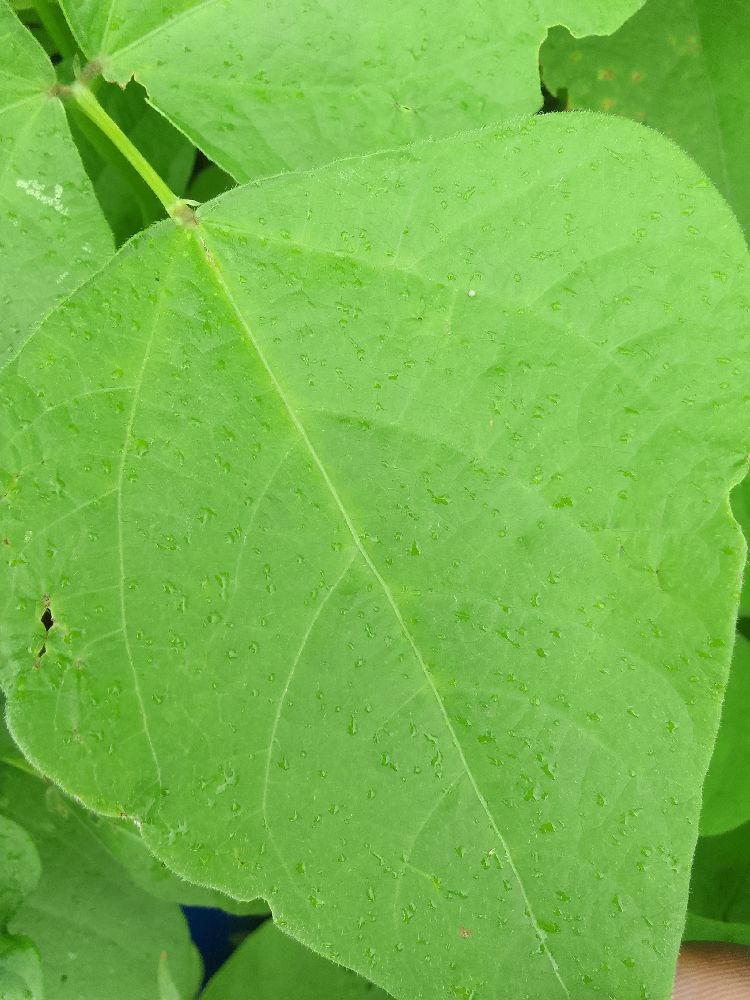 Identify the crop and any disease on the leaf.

common bean, healthy
